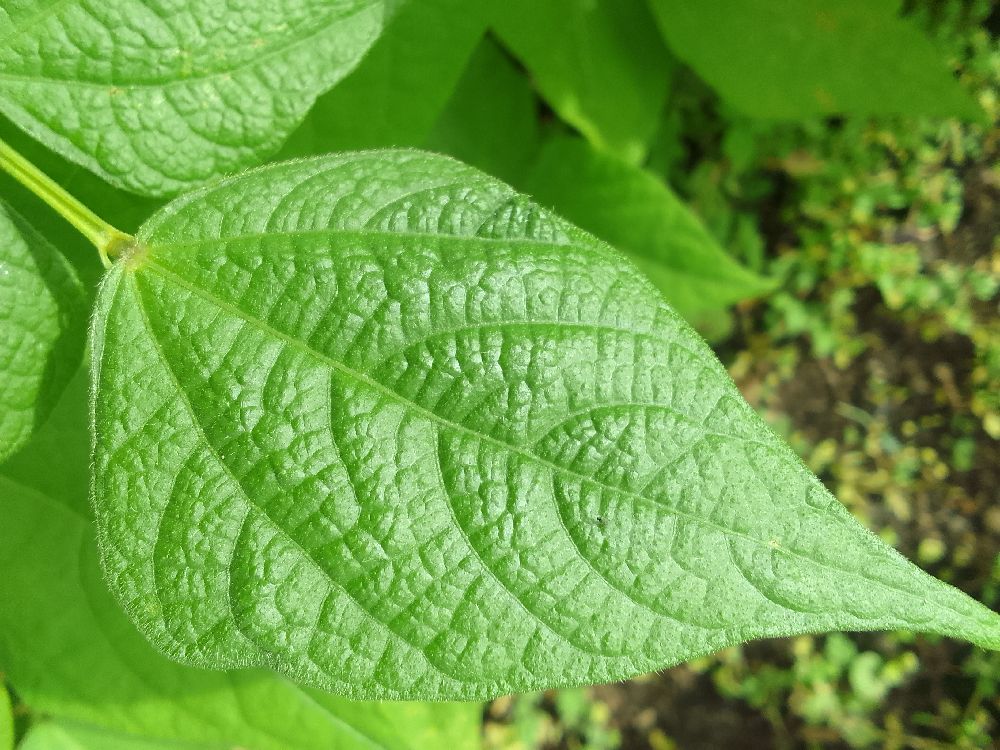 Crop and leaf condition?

common bean, healthy
